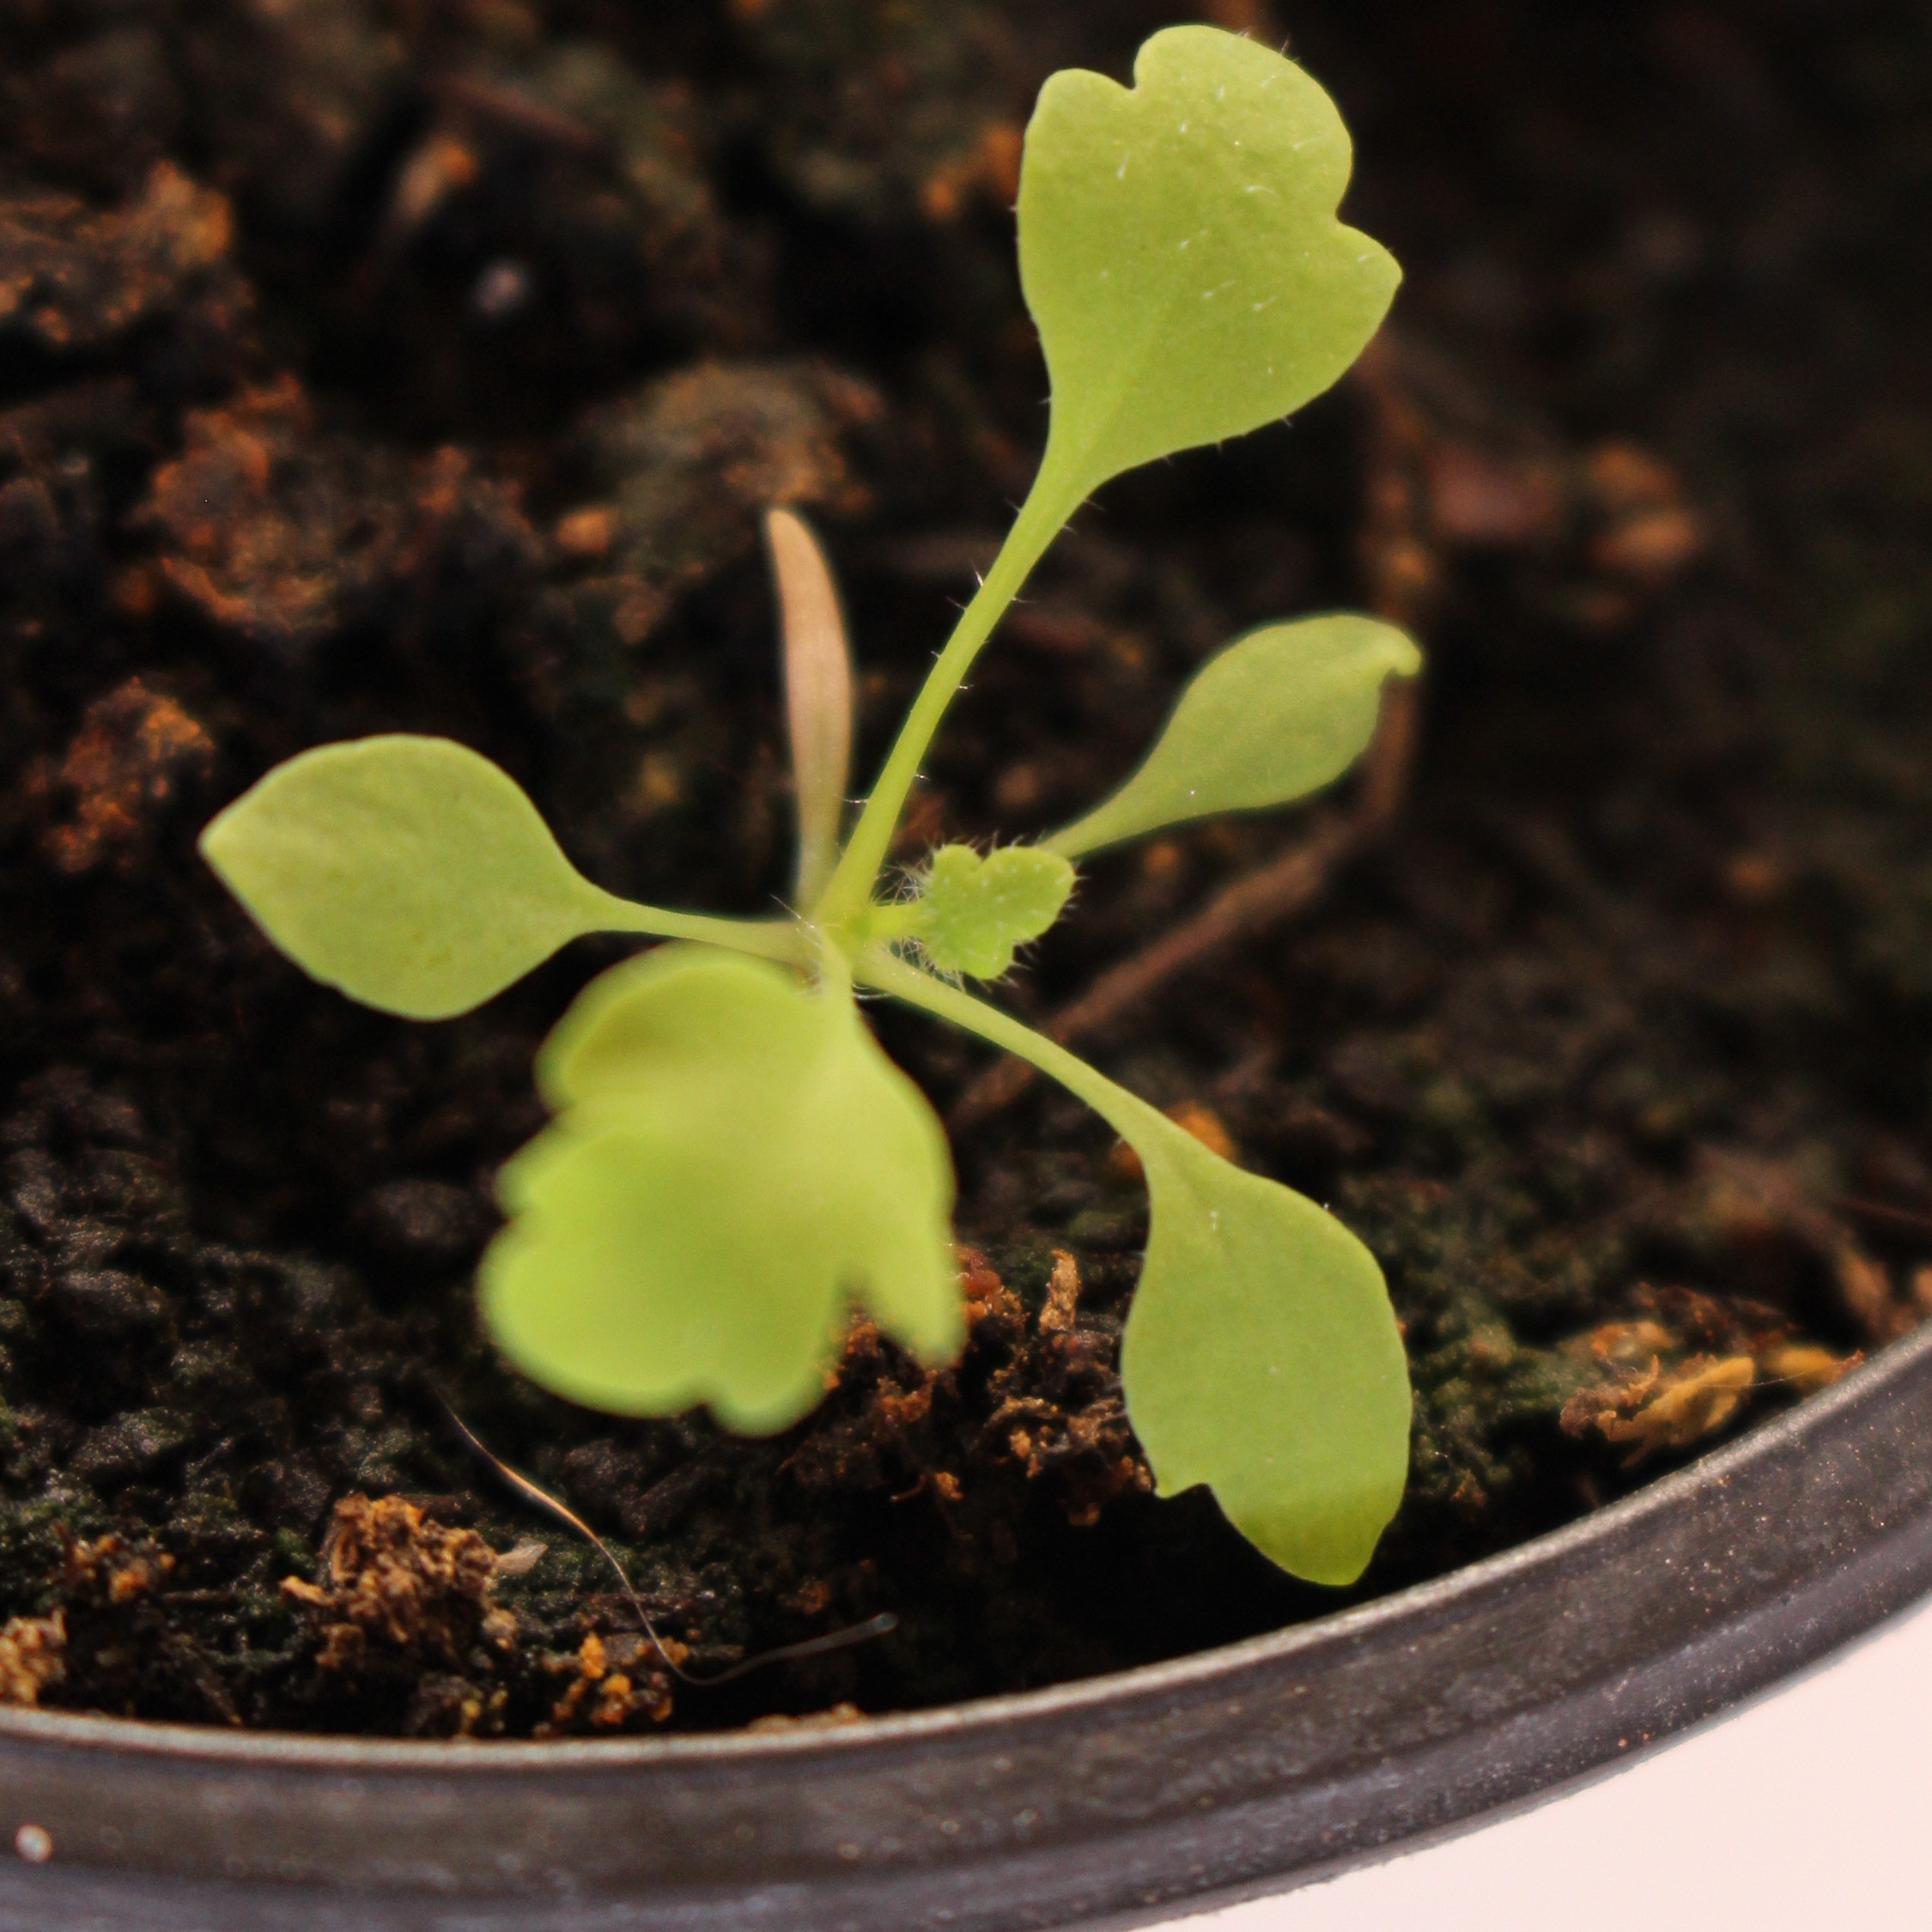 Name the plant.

Papaver rhoeas
